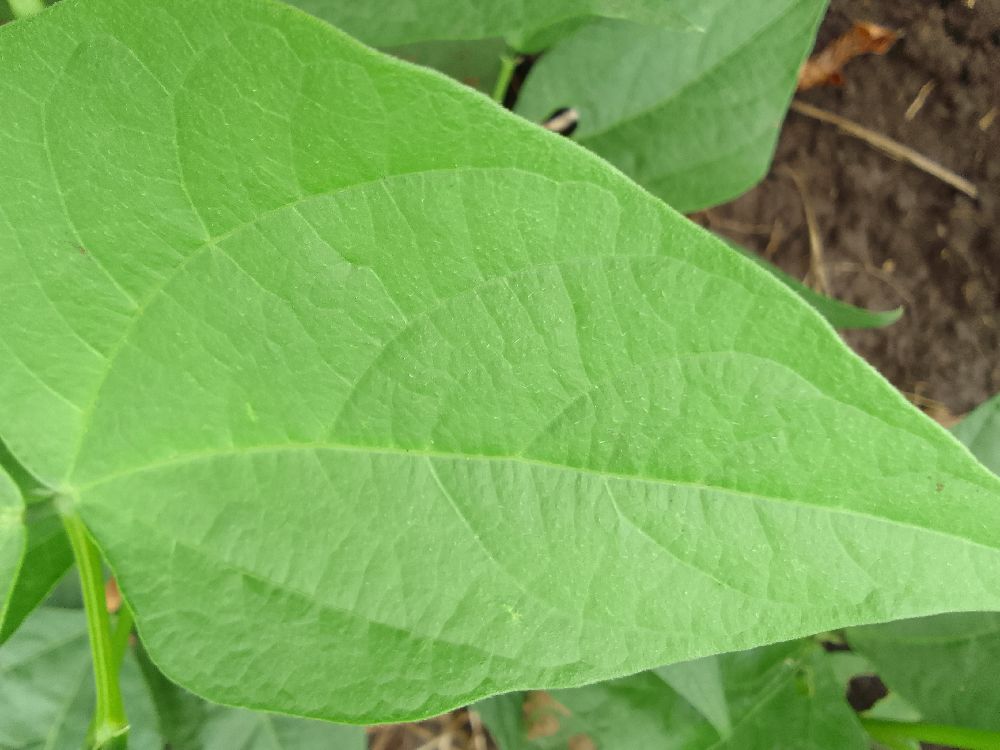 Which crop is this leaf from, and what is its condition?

common bean, healthy
